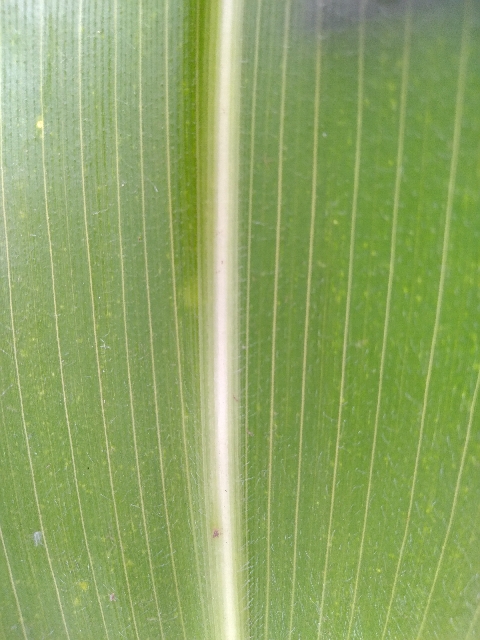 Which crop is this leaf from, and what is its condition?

maize, healthy
